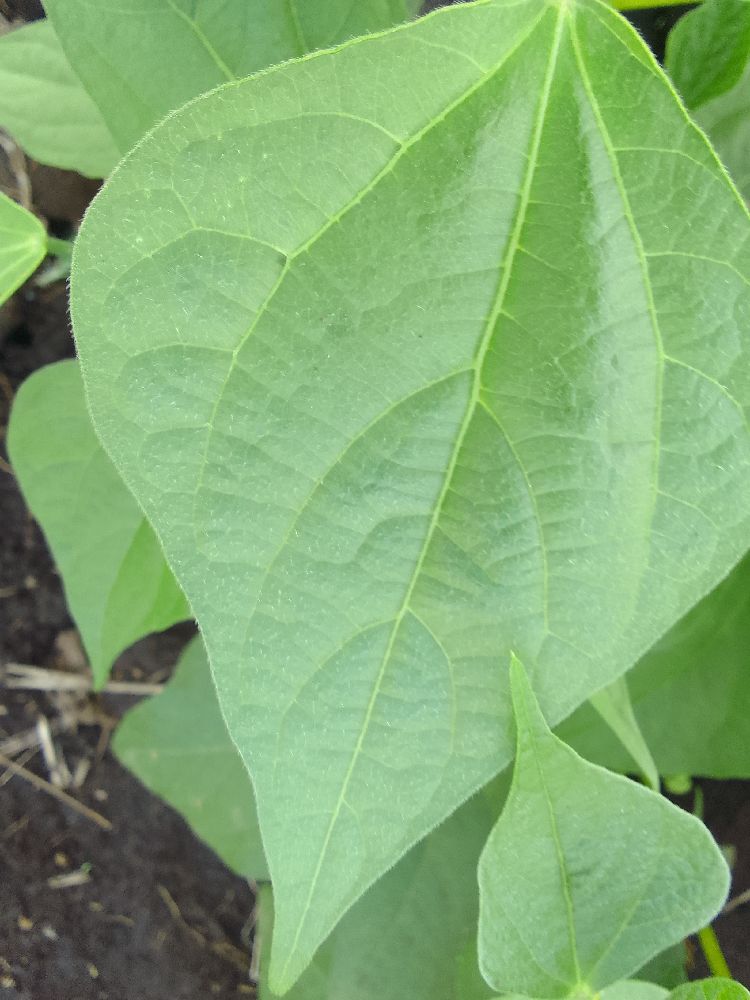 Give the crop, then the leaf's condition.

common bean, healthy
